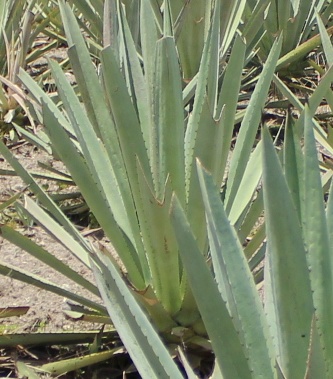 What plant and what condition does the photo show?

agave, yellow
